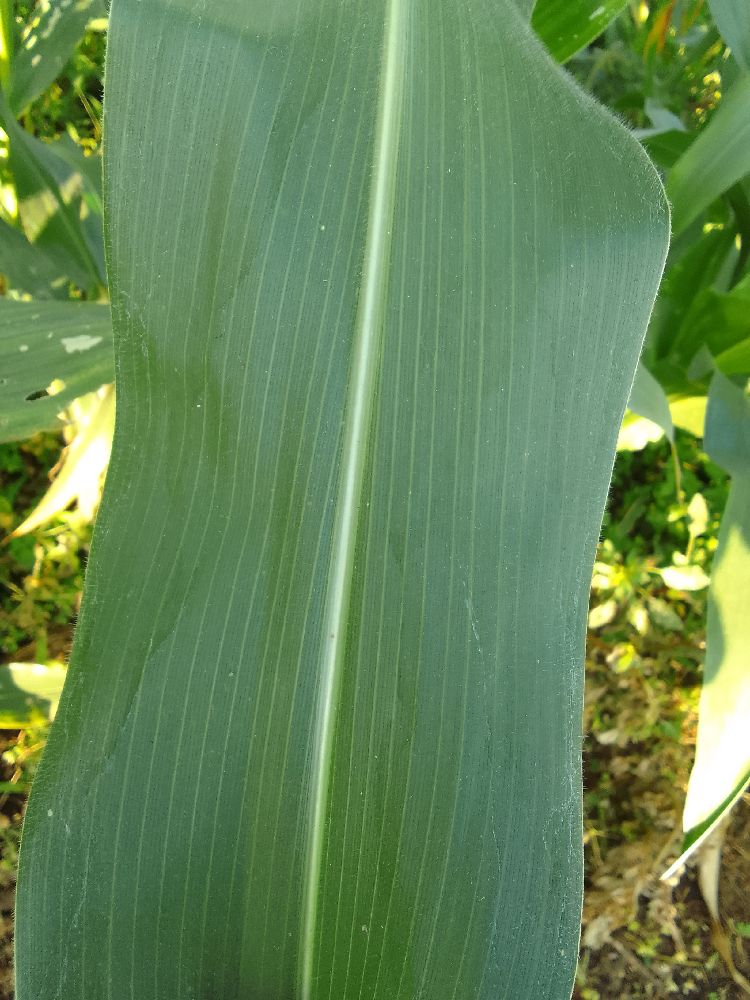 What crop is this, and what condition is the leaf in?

maize, healthy
